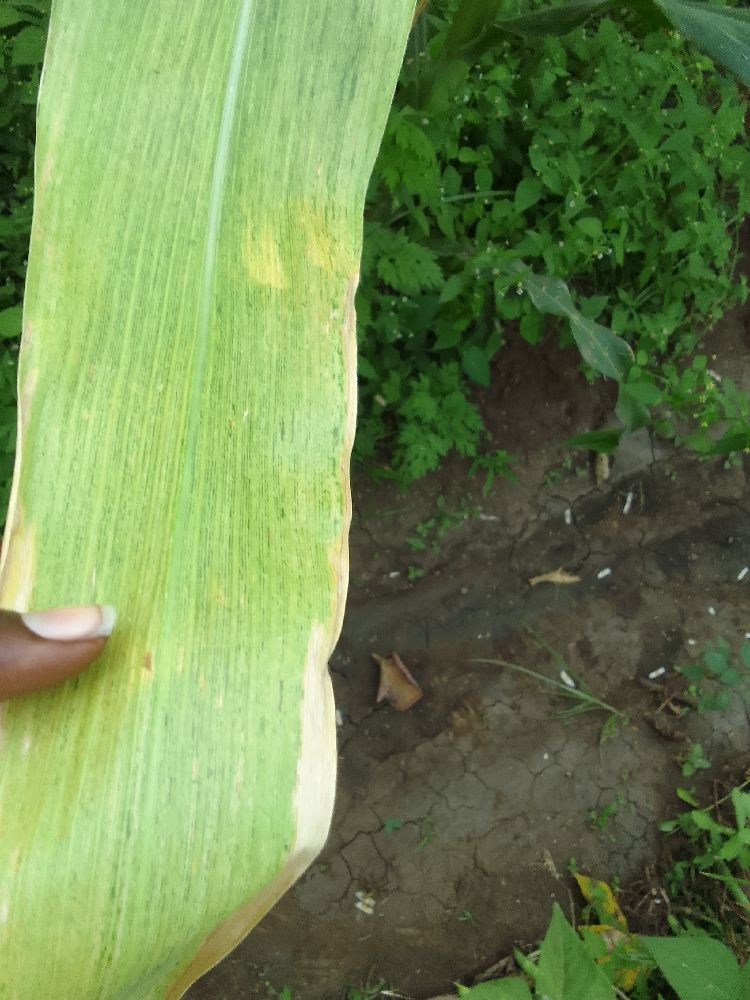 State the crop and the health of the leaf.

maize, maize lethal necrosis
